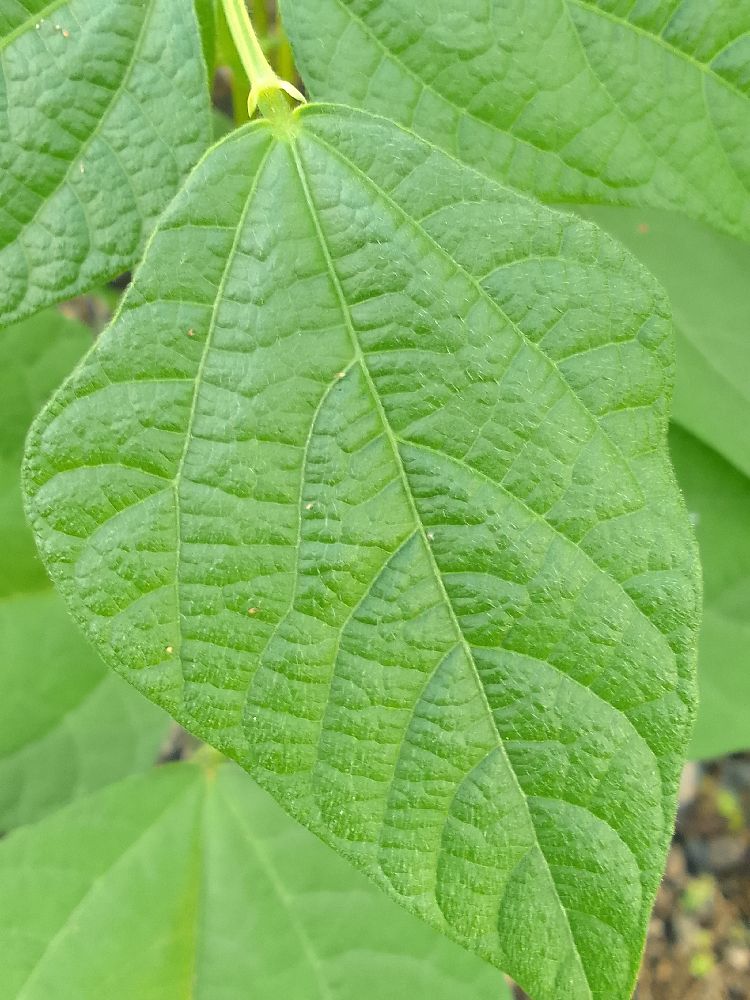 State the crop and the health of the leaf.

common bean, healthy
